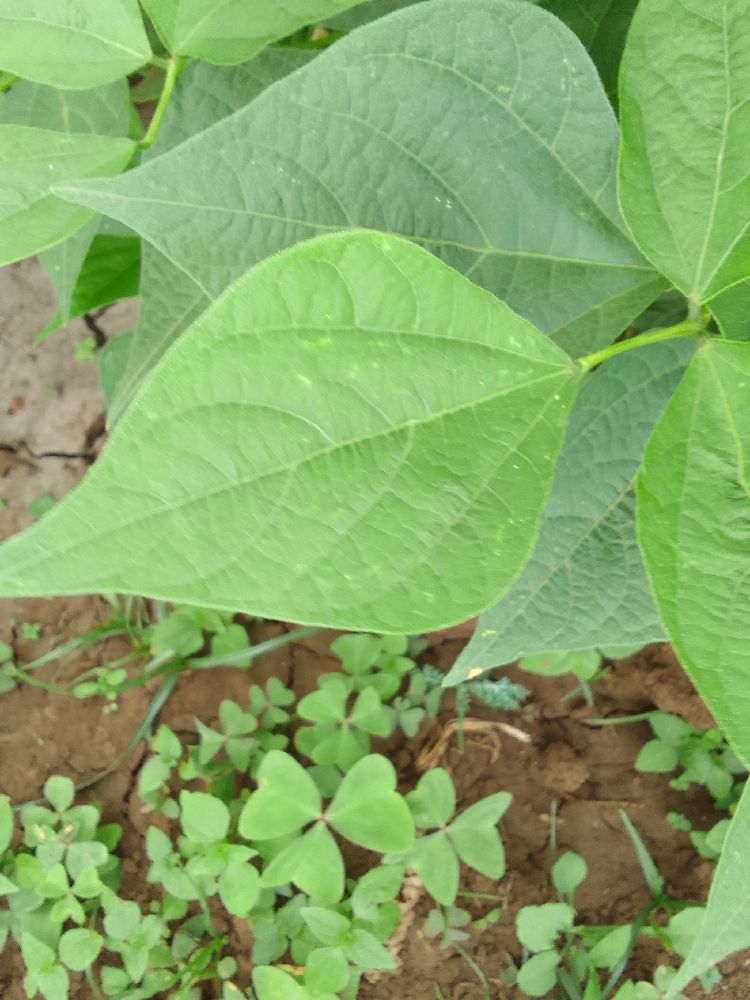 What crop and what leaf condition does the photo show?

common bean, healthy
